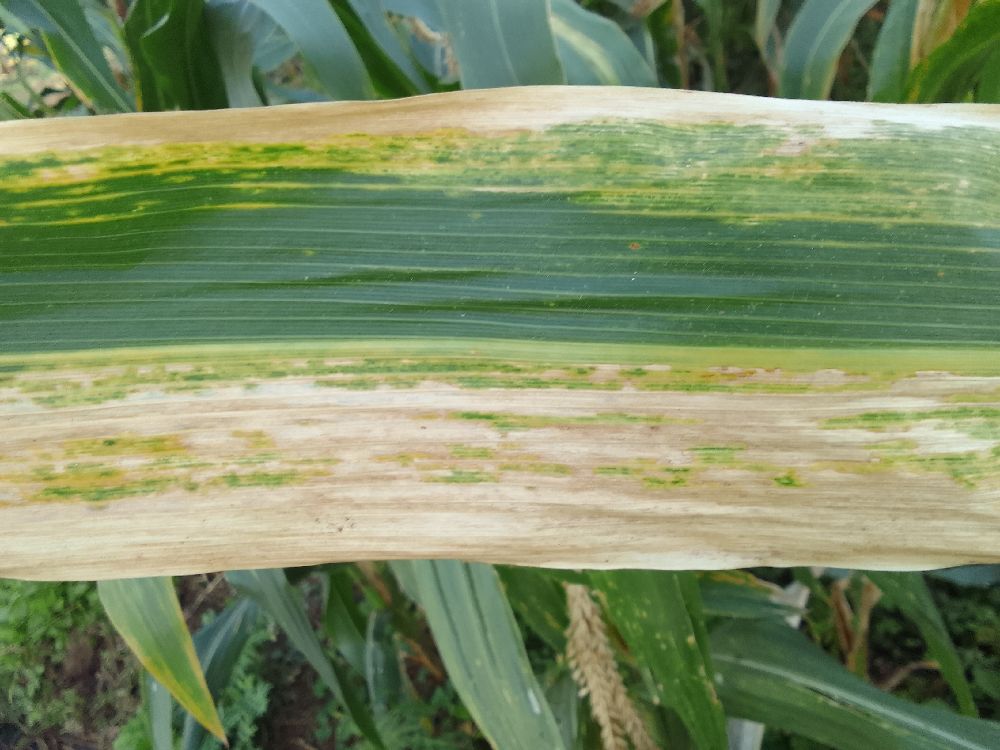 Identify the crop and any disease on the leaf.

maize, maize lethal necrosis
